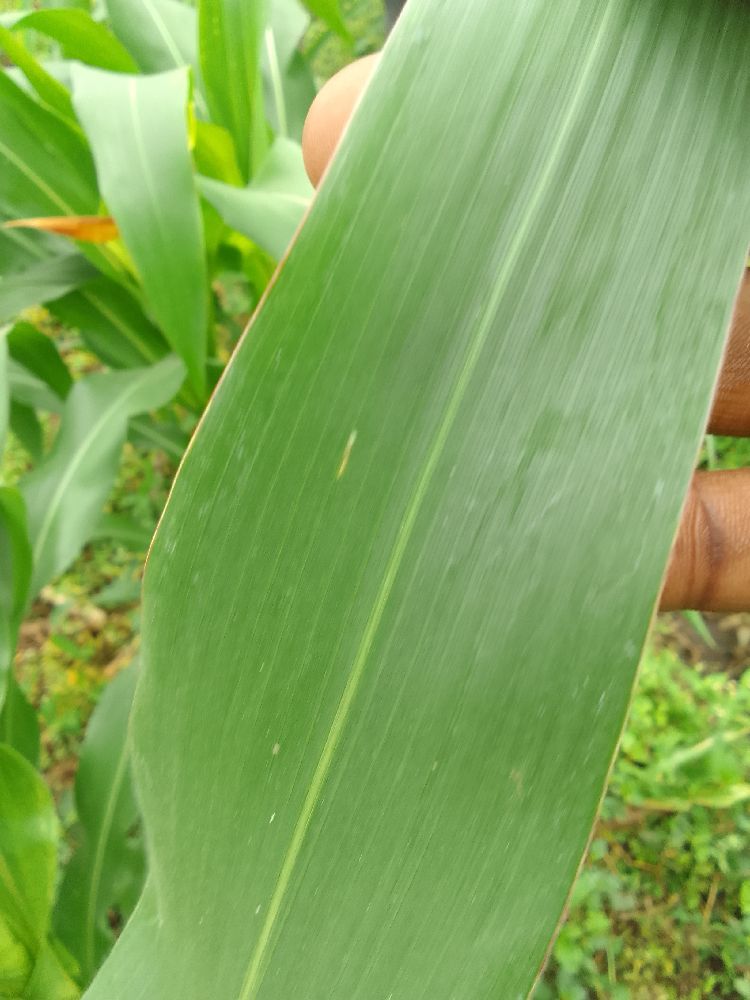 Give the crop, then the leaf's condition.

maize, healthy
